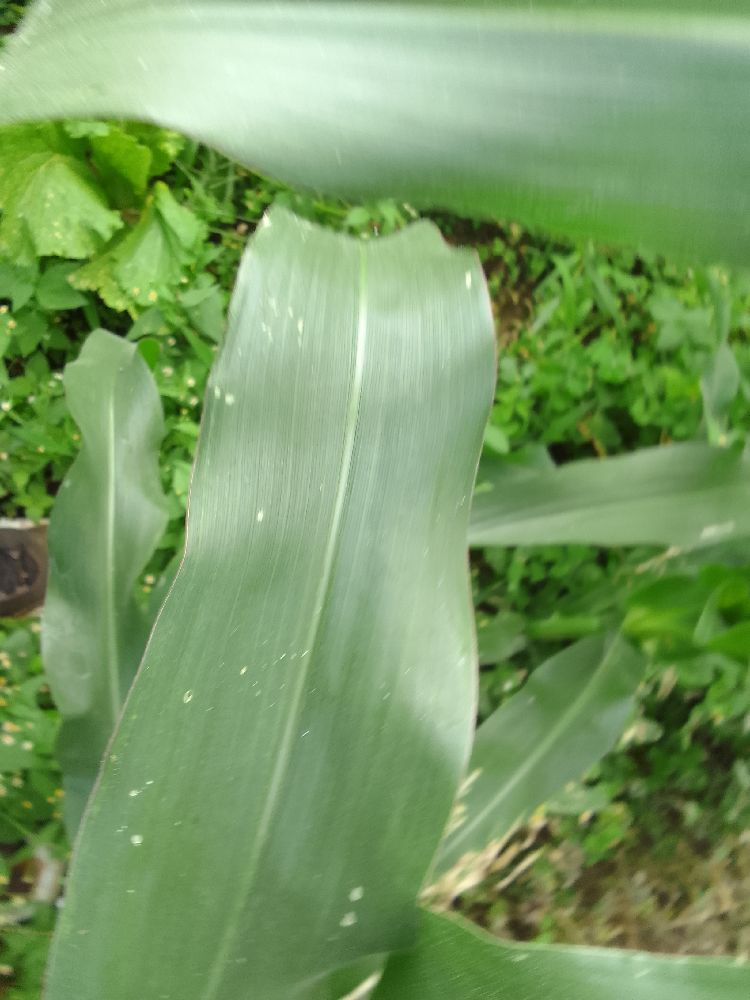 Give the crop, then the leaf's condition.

maize, healthy
